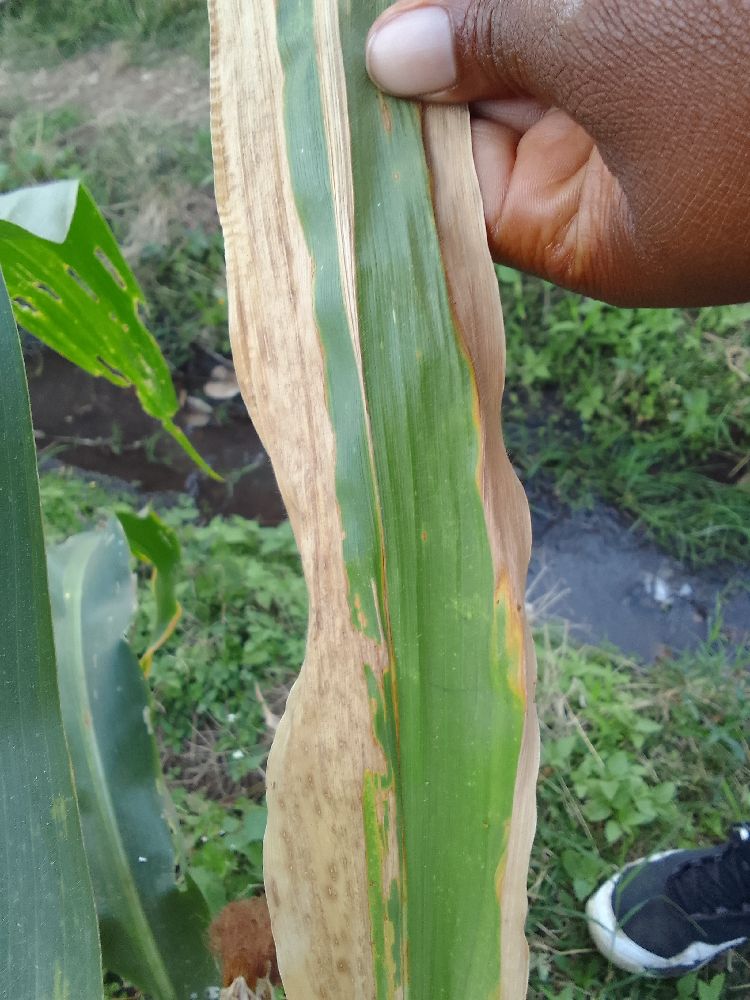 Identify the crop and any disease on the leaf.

maize, maize lethal necrosis
